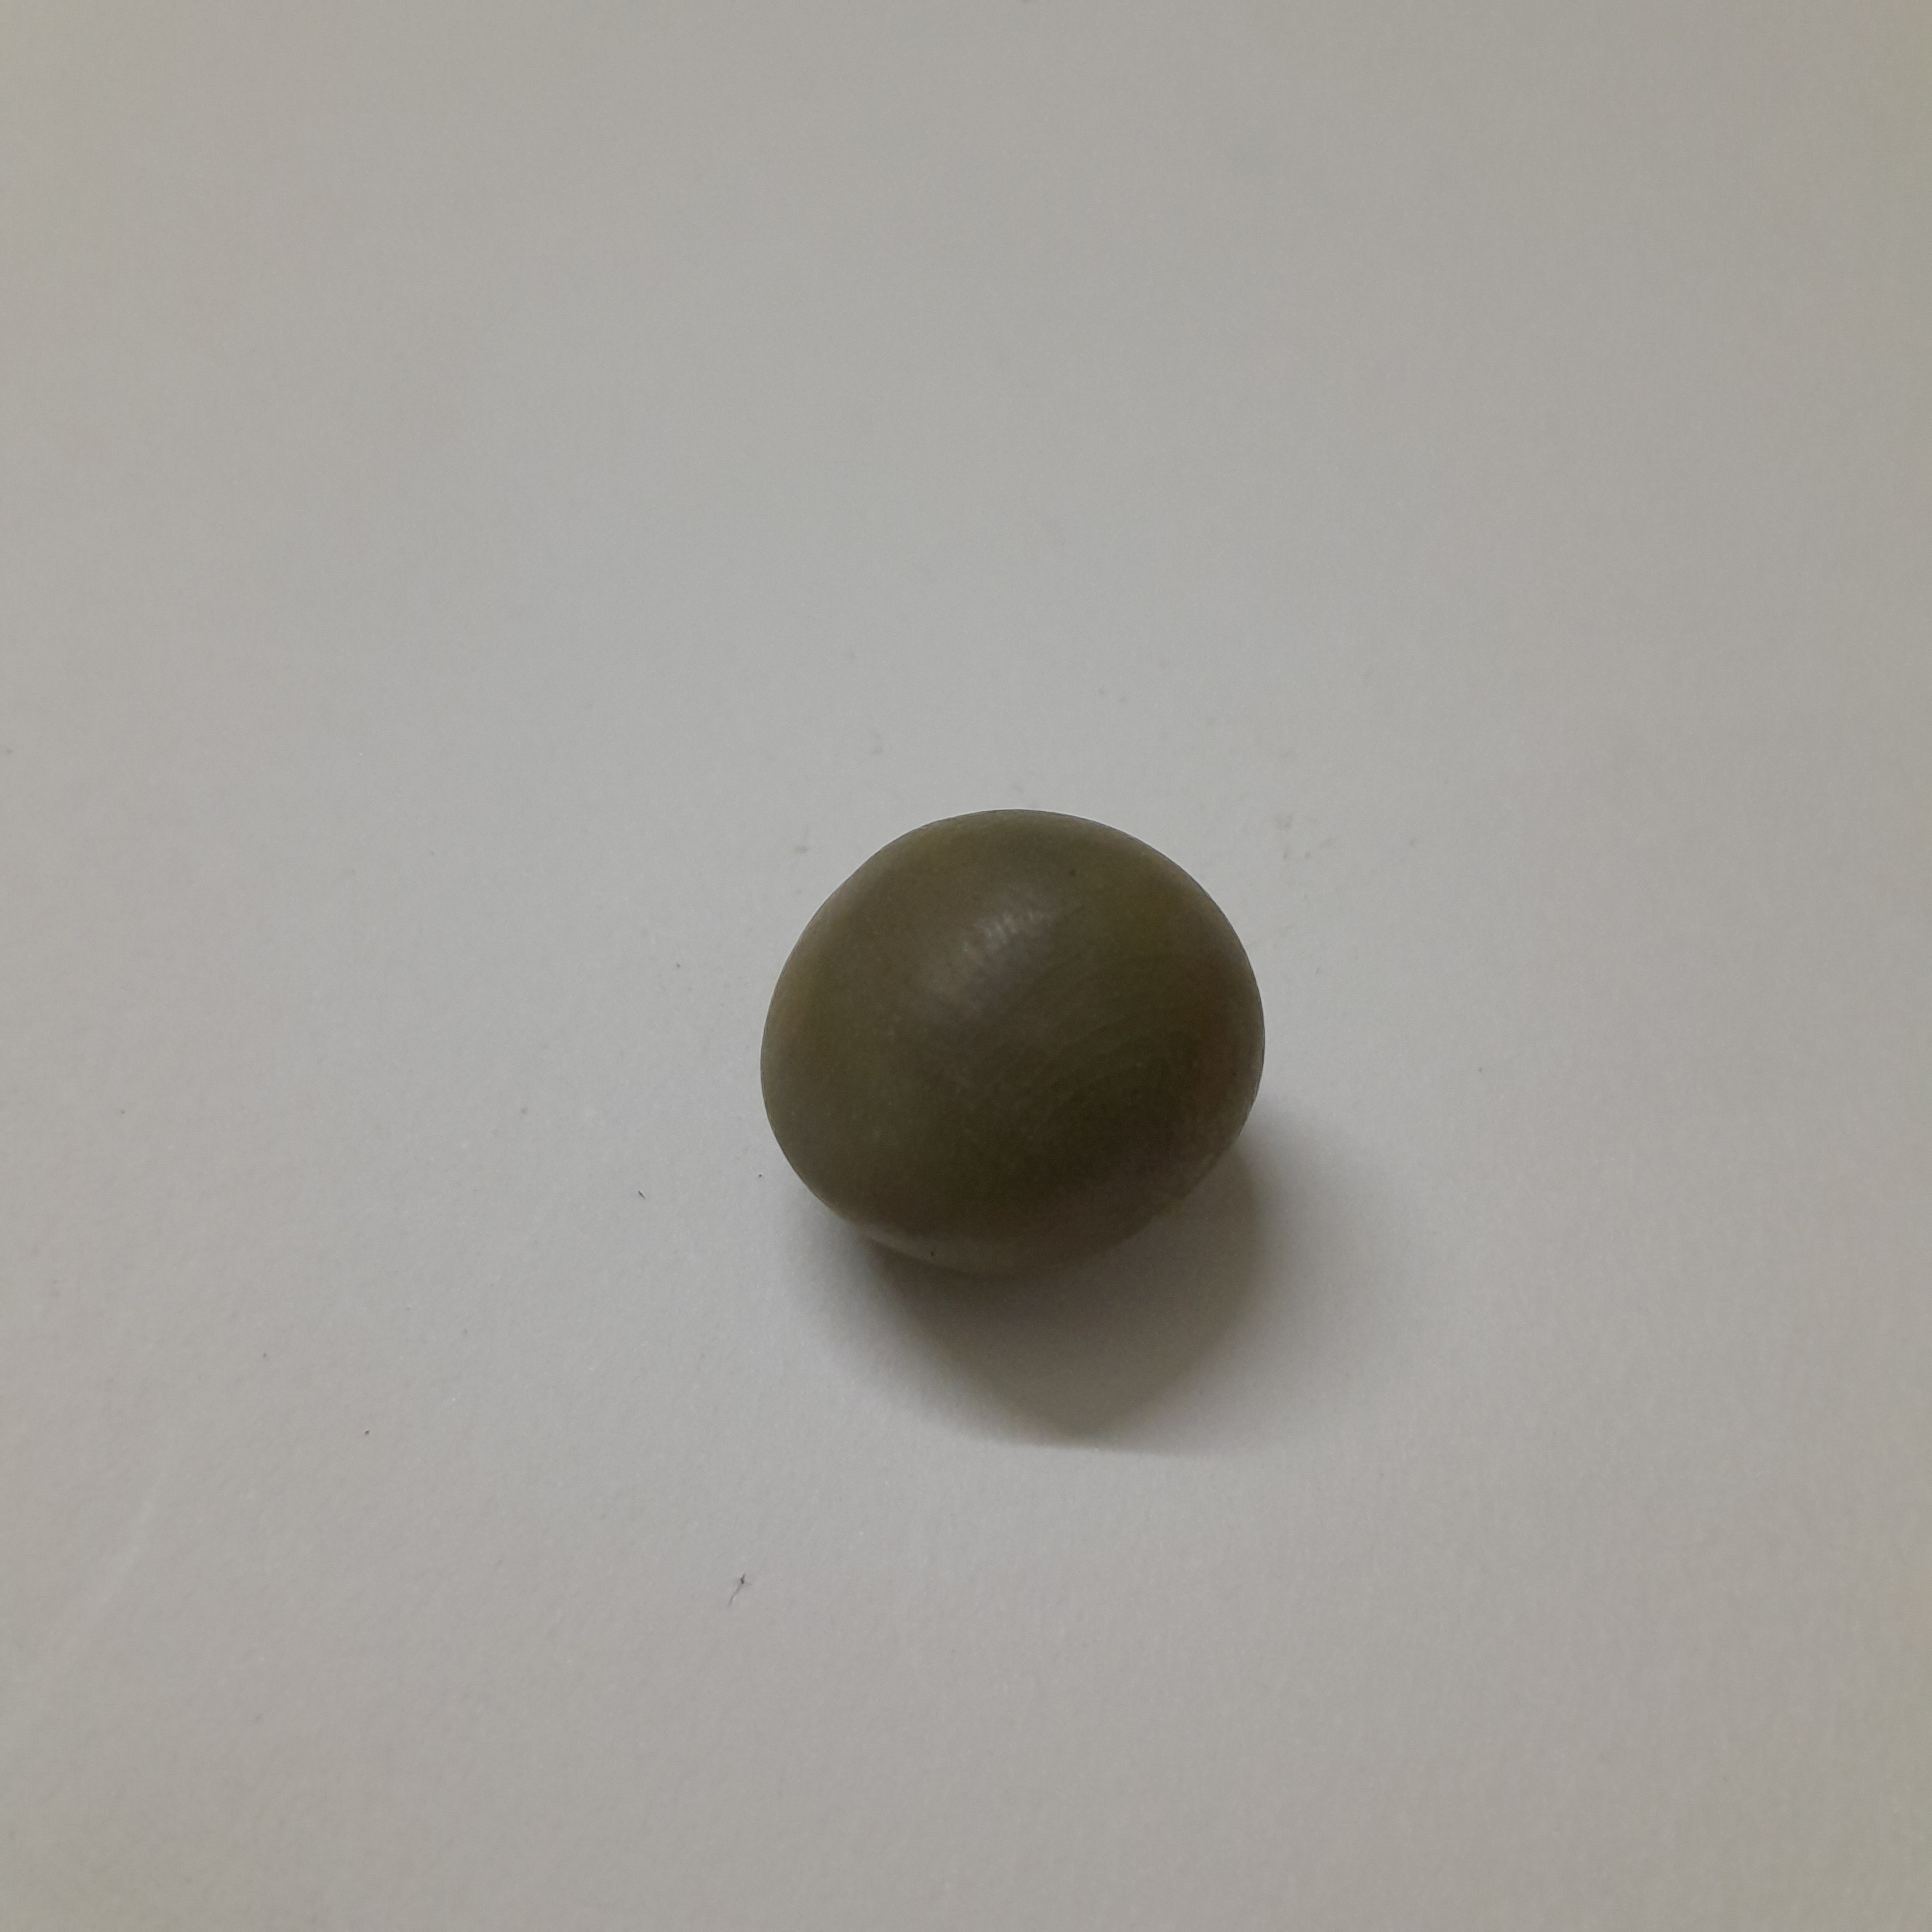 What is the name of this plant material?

sagargota
